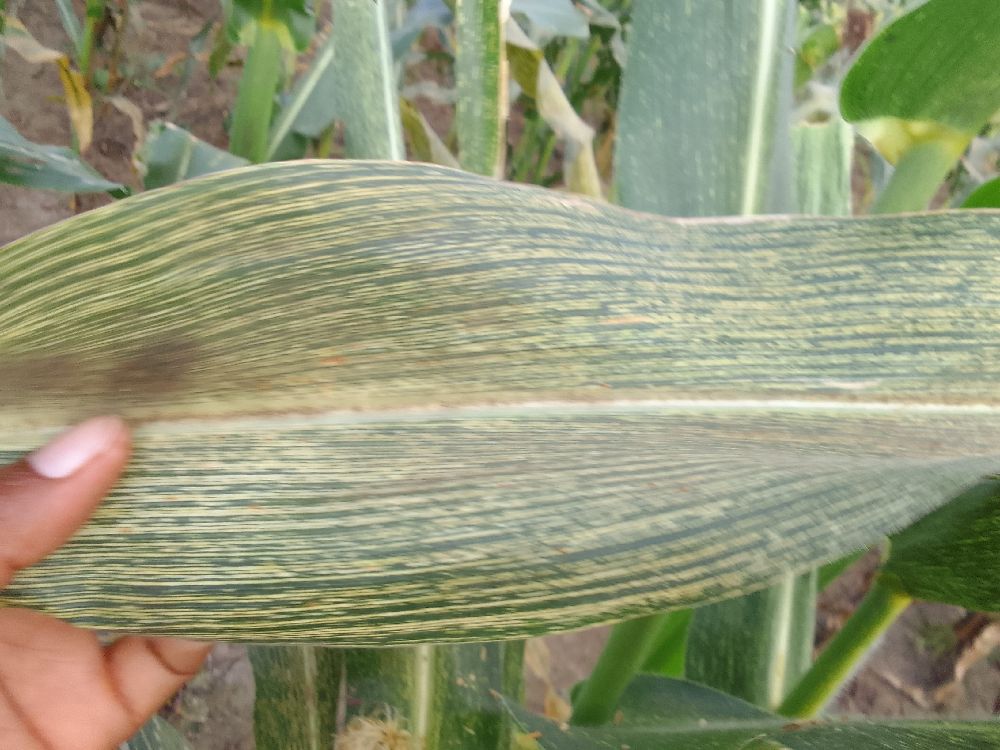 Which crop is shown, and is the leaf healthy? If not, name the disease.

maize, maize streak virus
